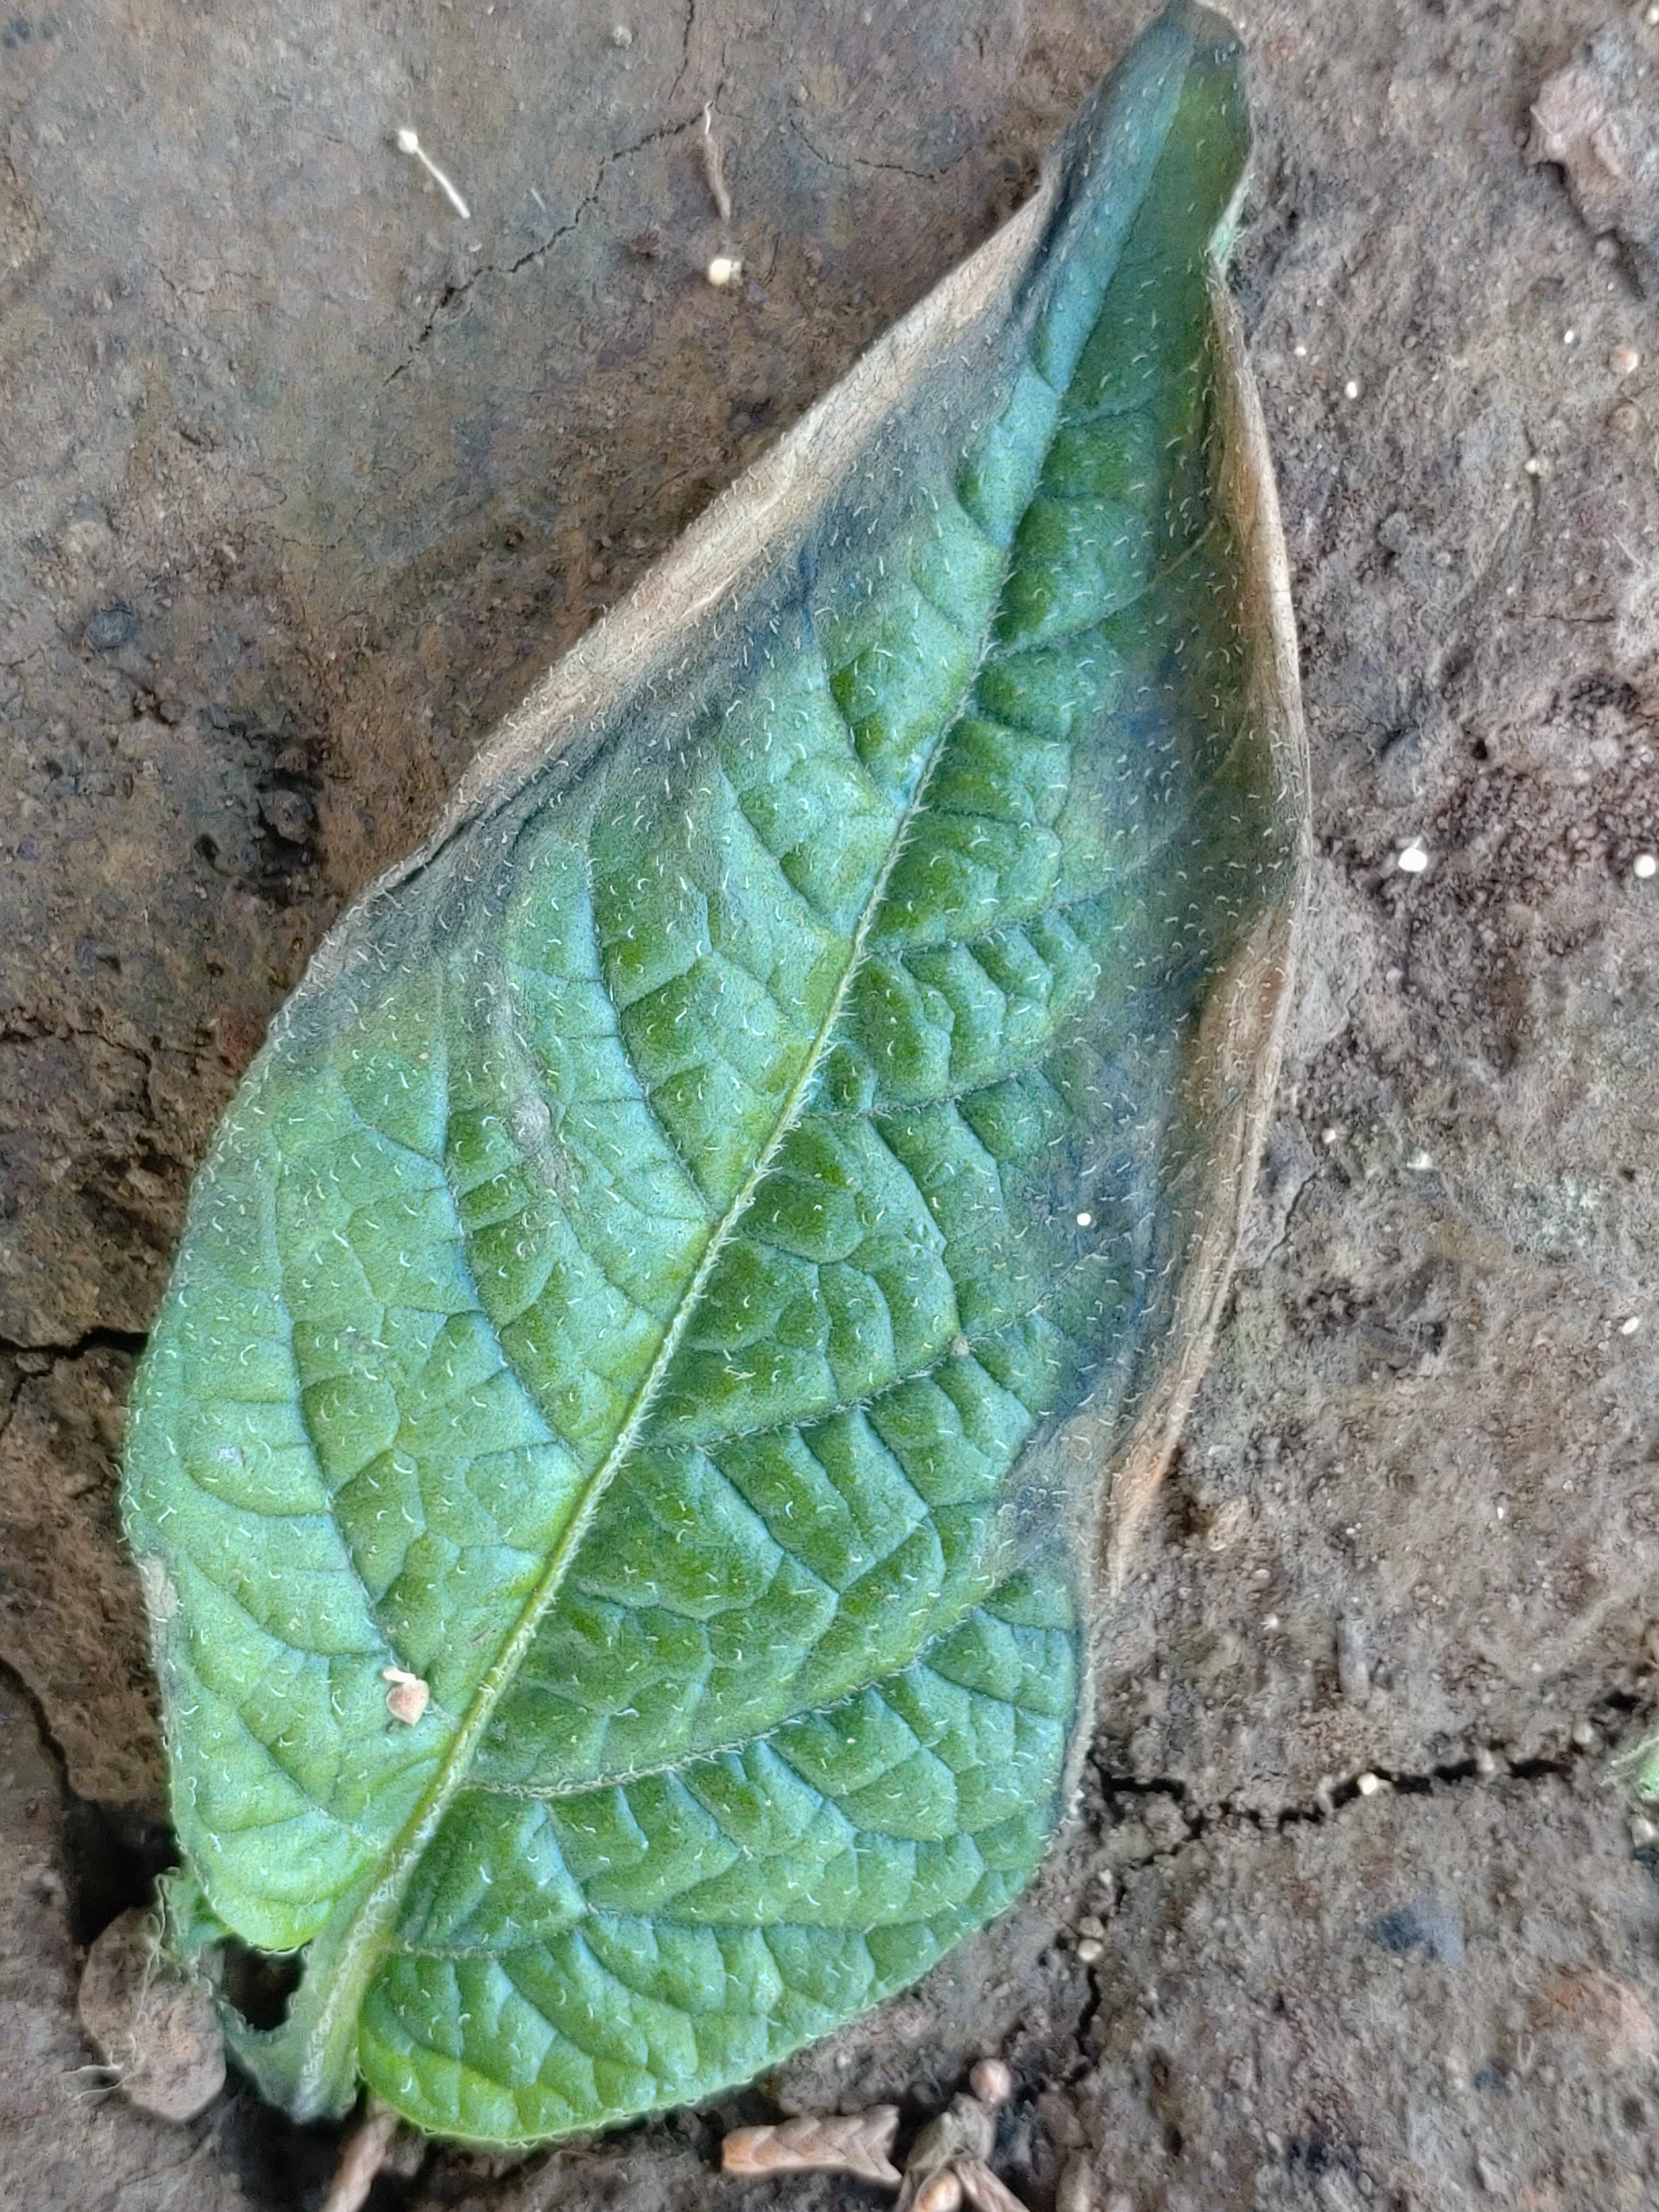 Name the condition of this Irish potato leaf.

early blight
